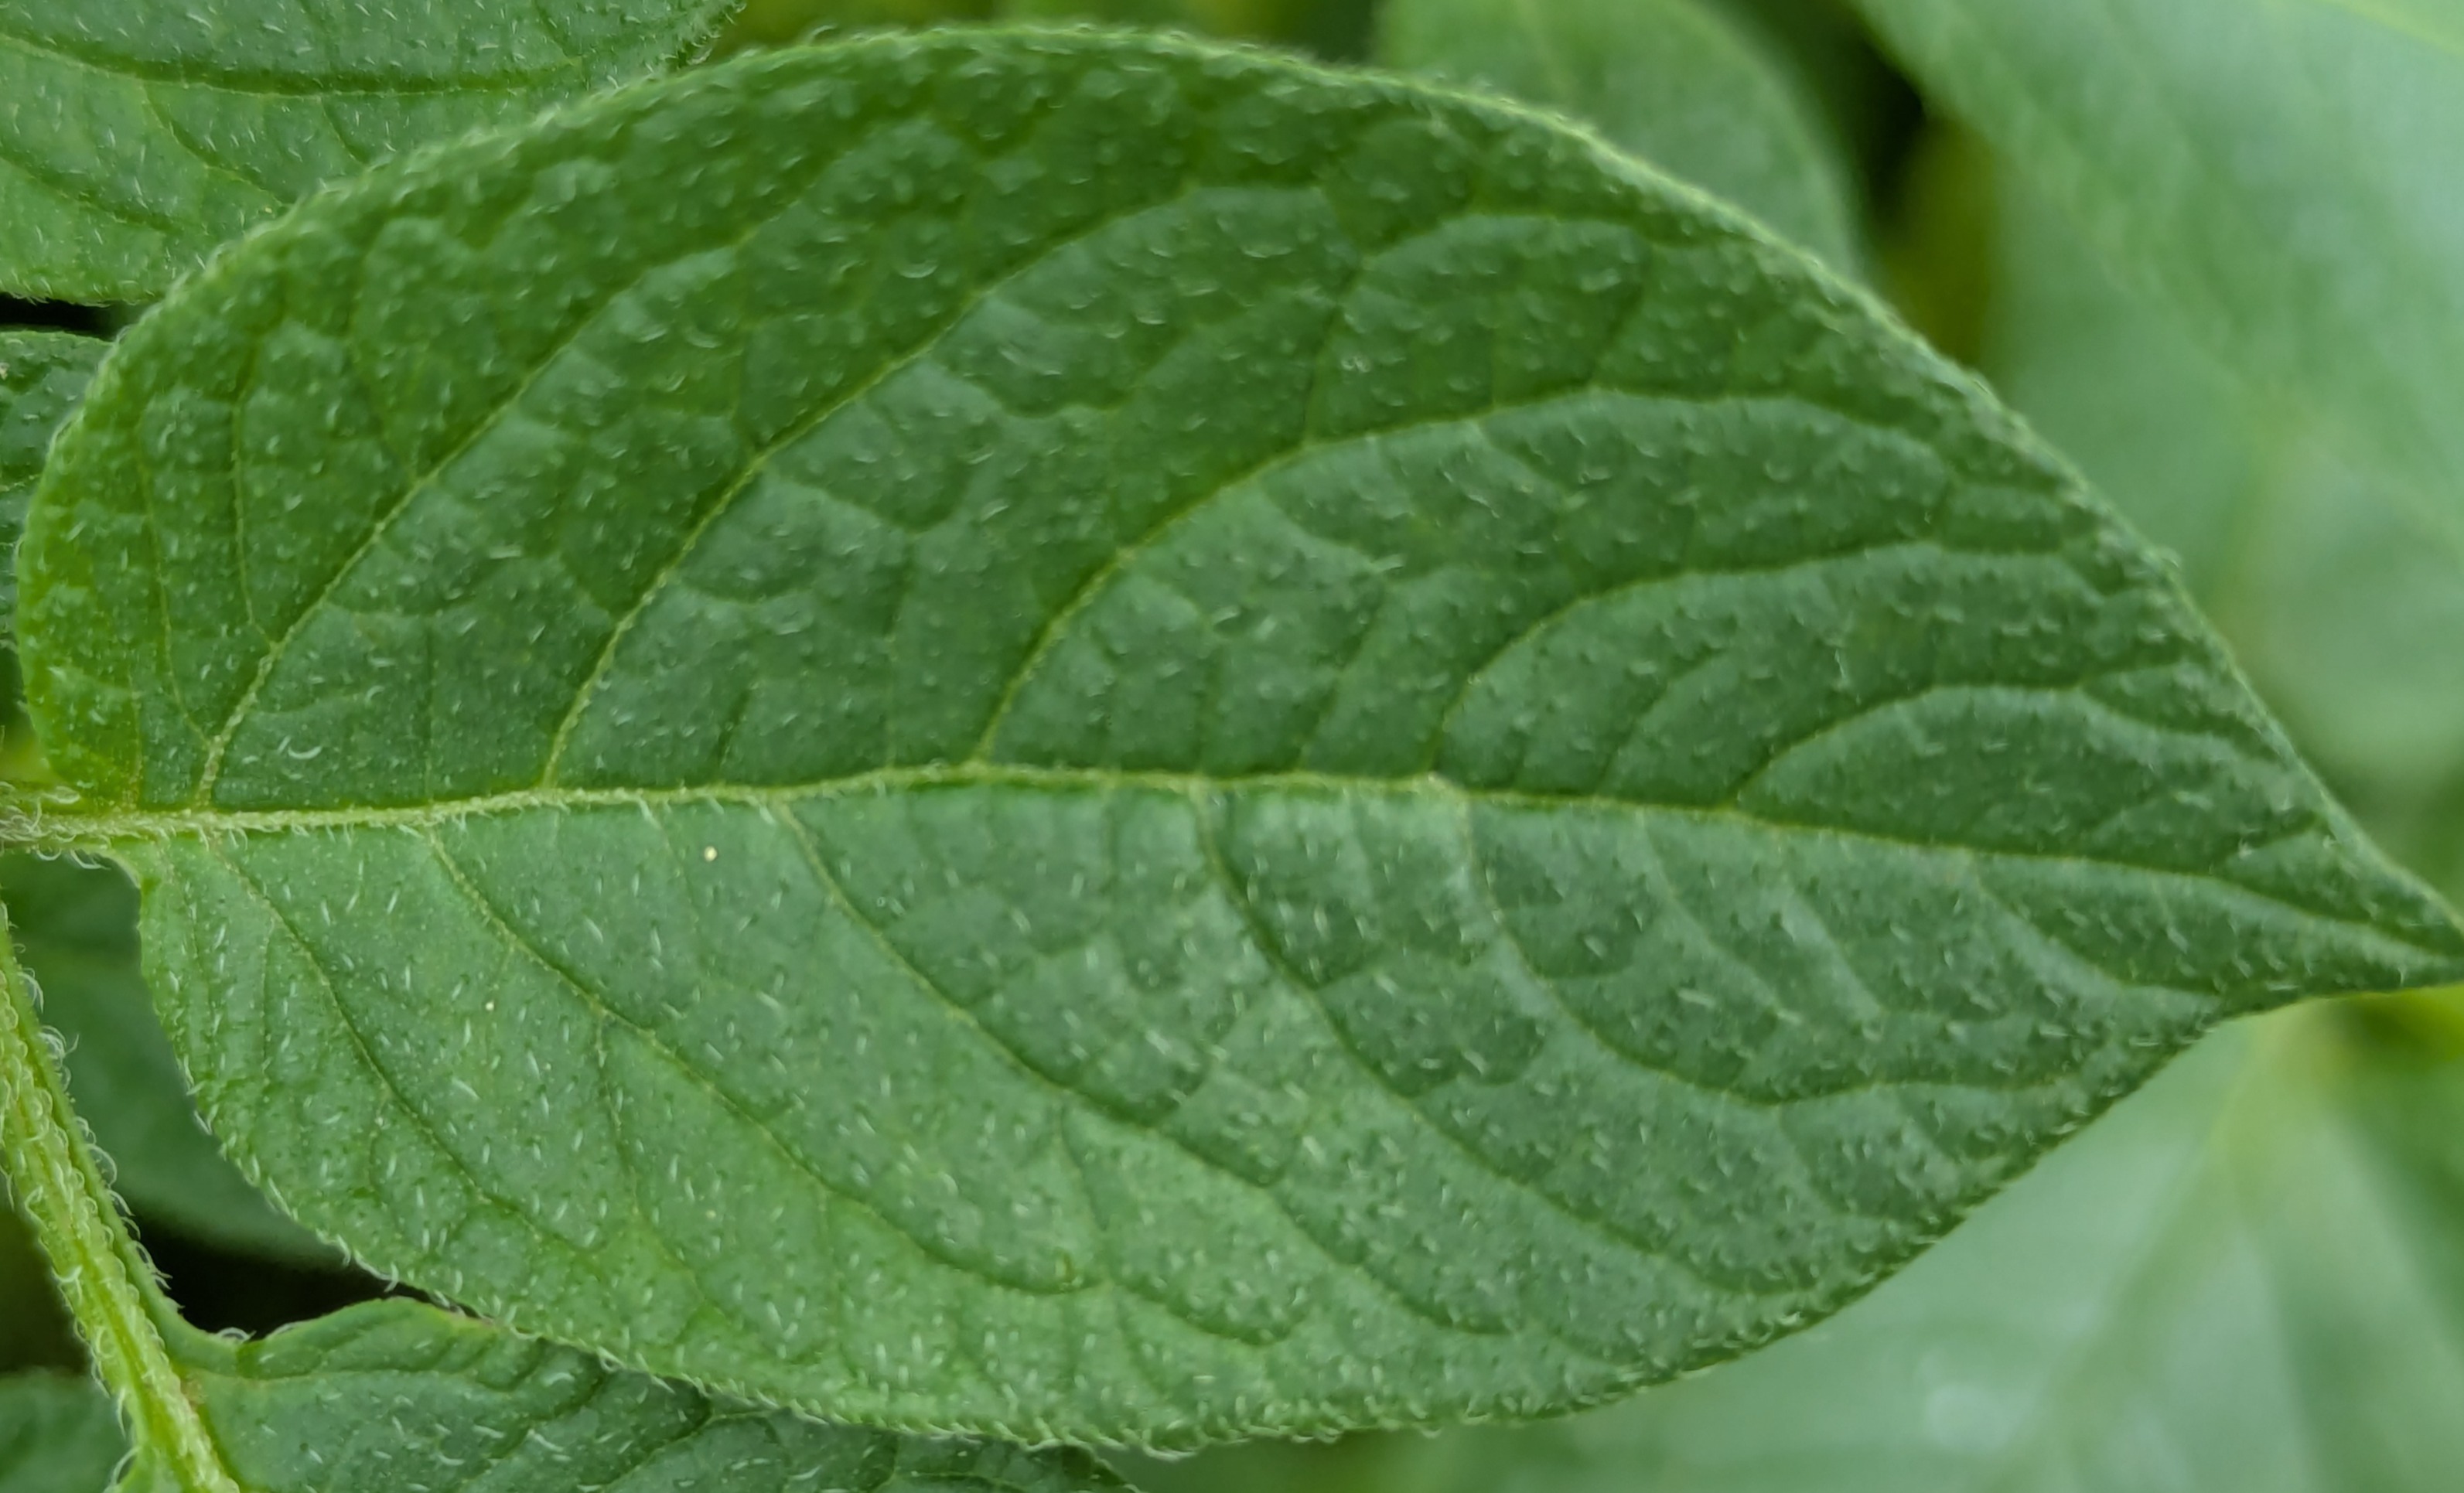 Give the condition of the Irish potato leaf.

healthy
